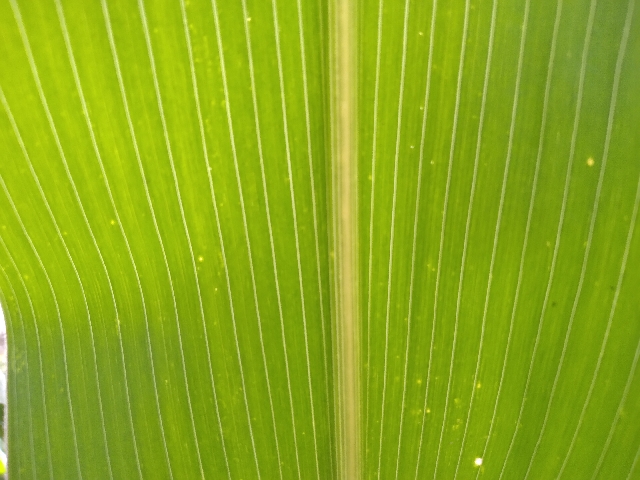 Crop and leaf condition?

maize, healthy
